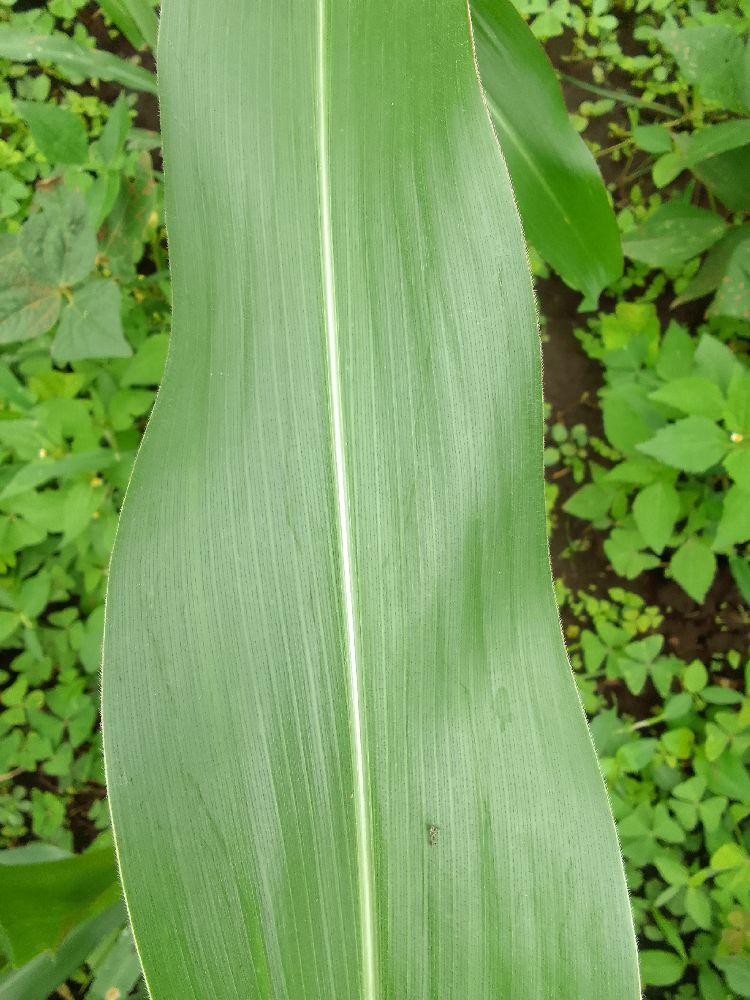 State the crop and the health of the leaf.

maize, healthy
